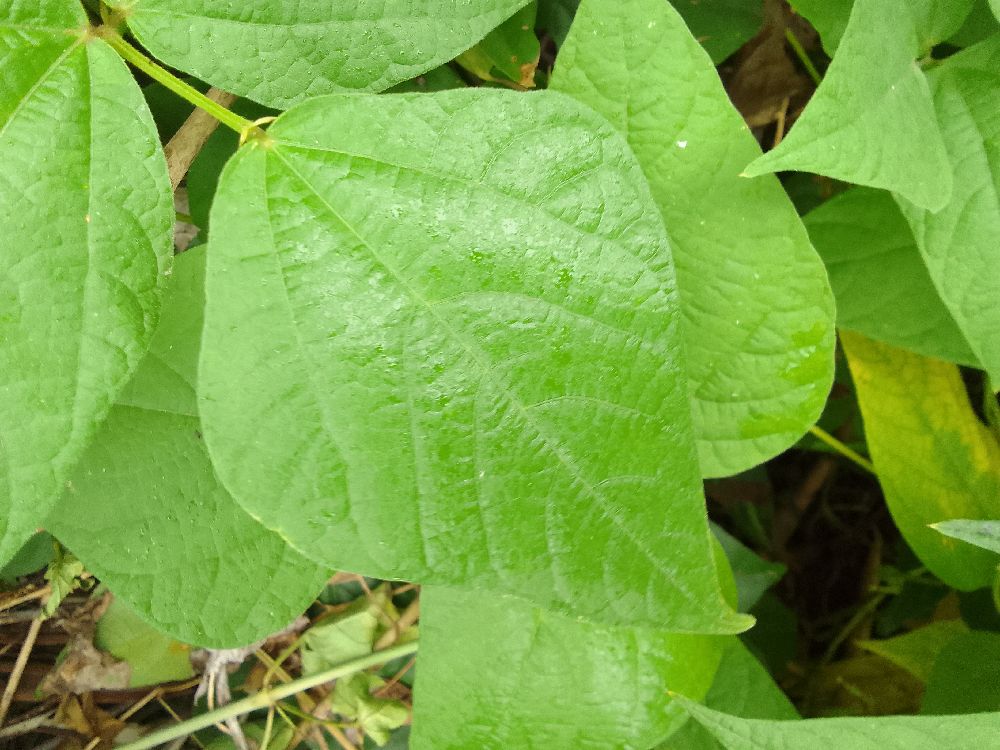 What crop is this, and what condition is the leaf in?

common bean, healthy
